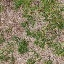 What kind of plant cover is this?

grass
